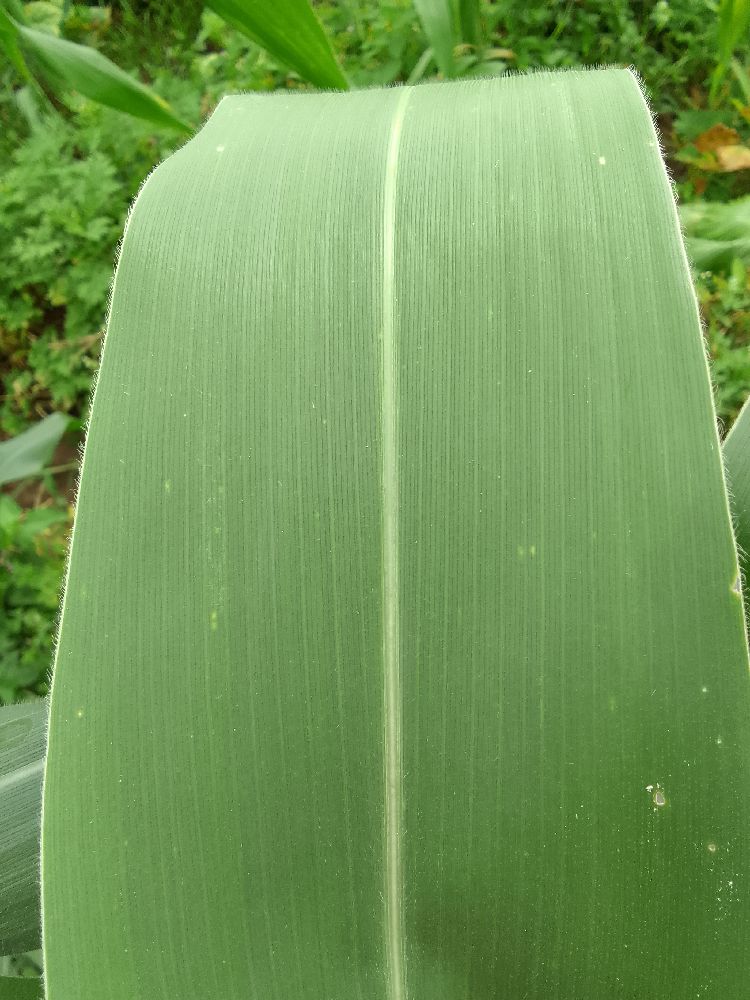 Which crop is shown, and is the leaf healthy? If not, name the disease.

common bean, healthy
